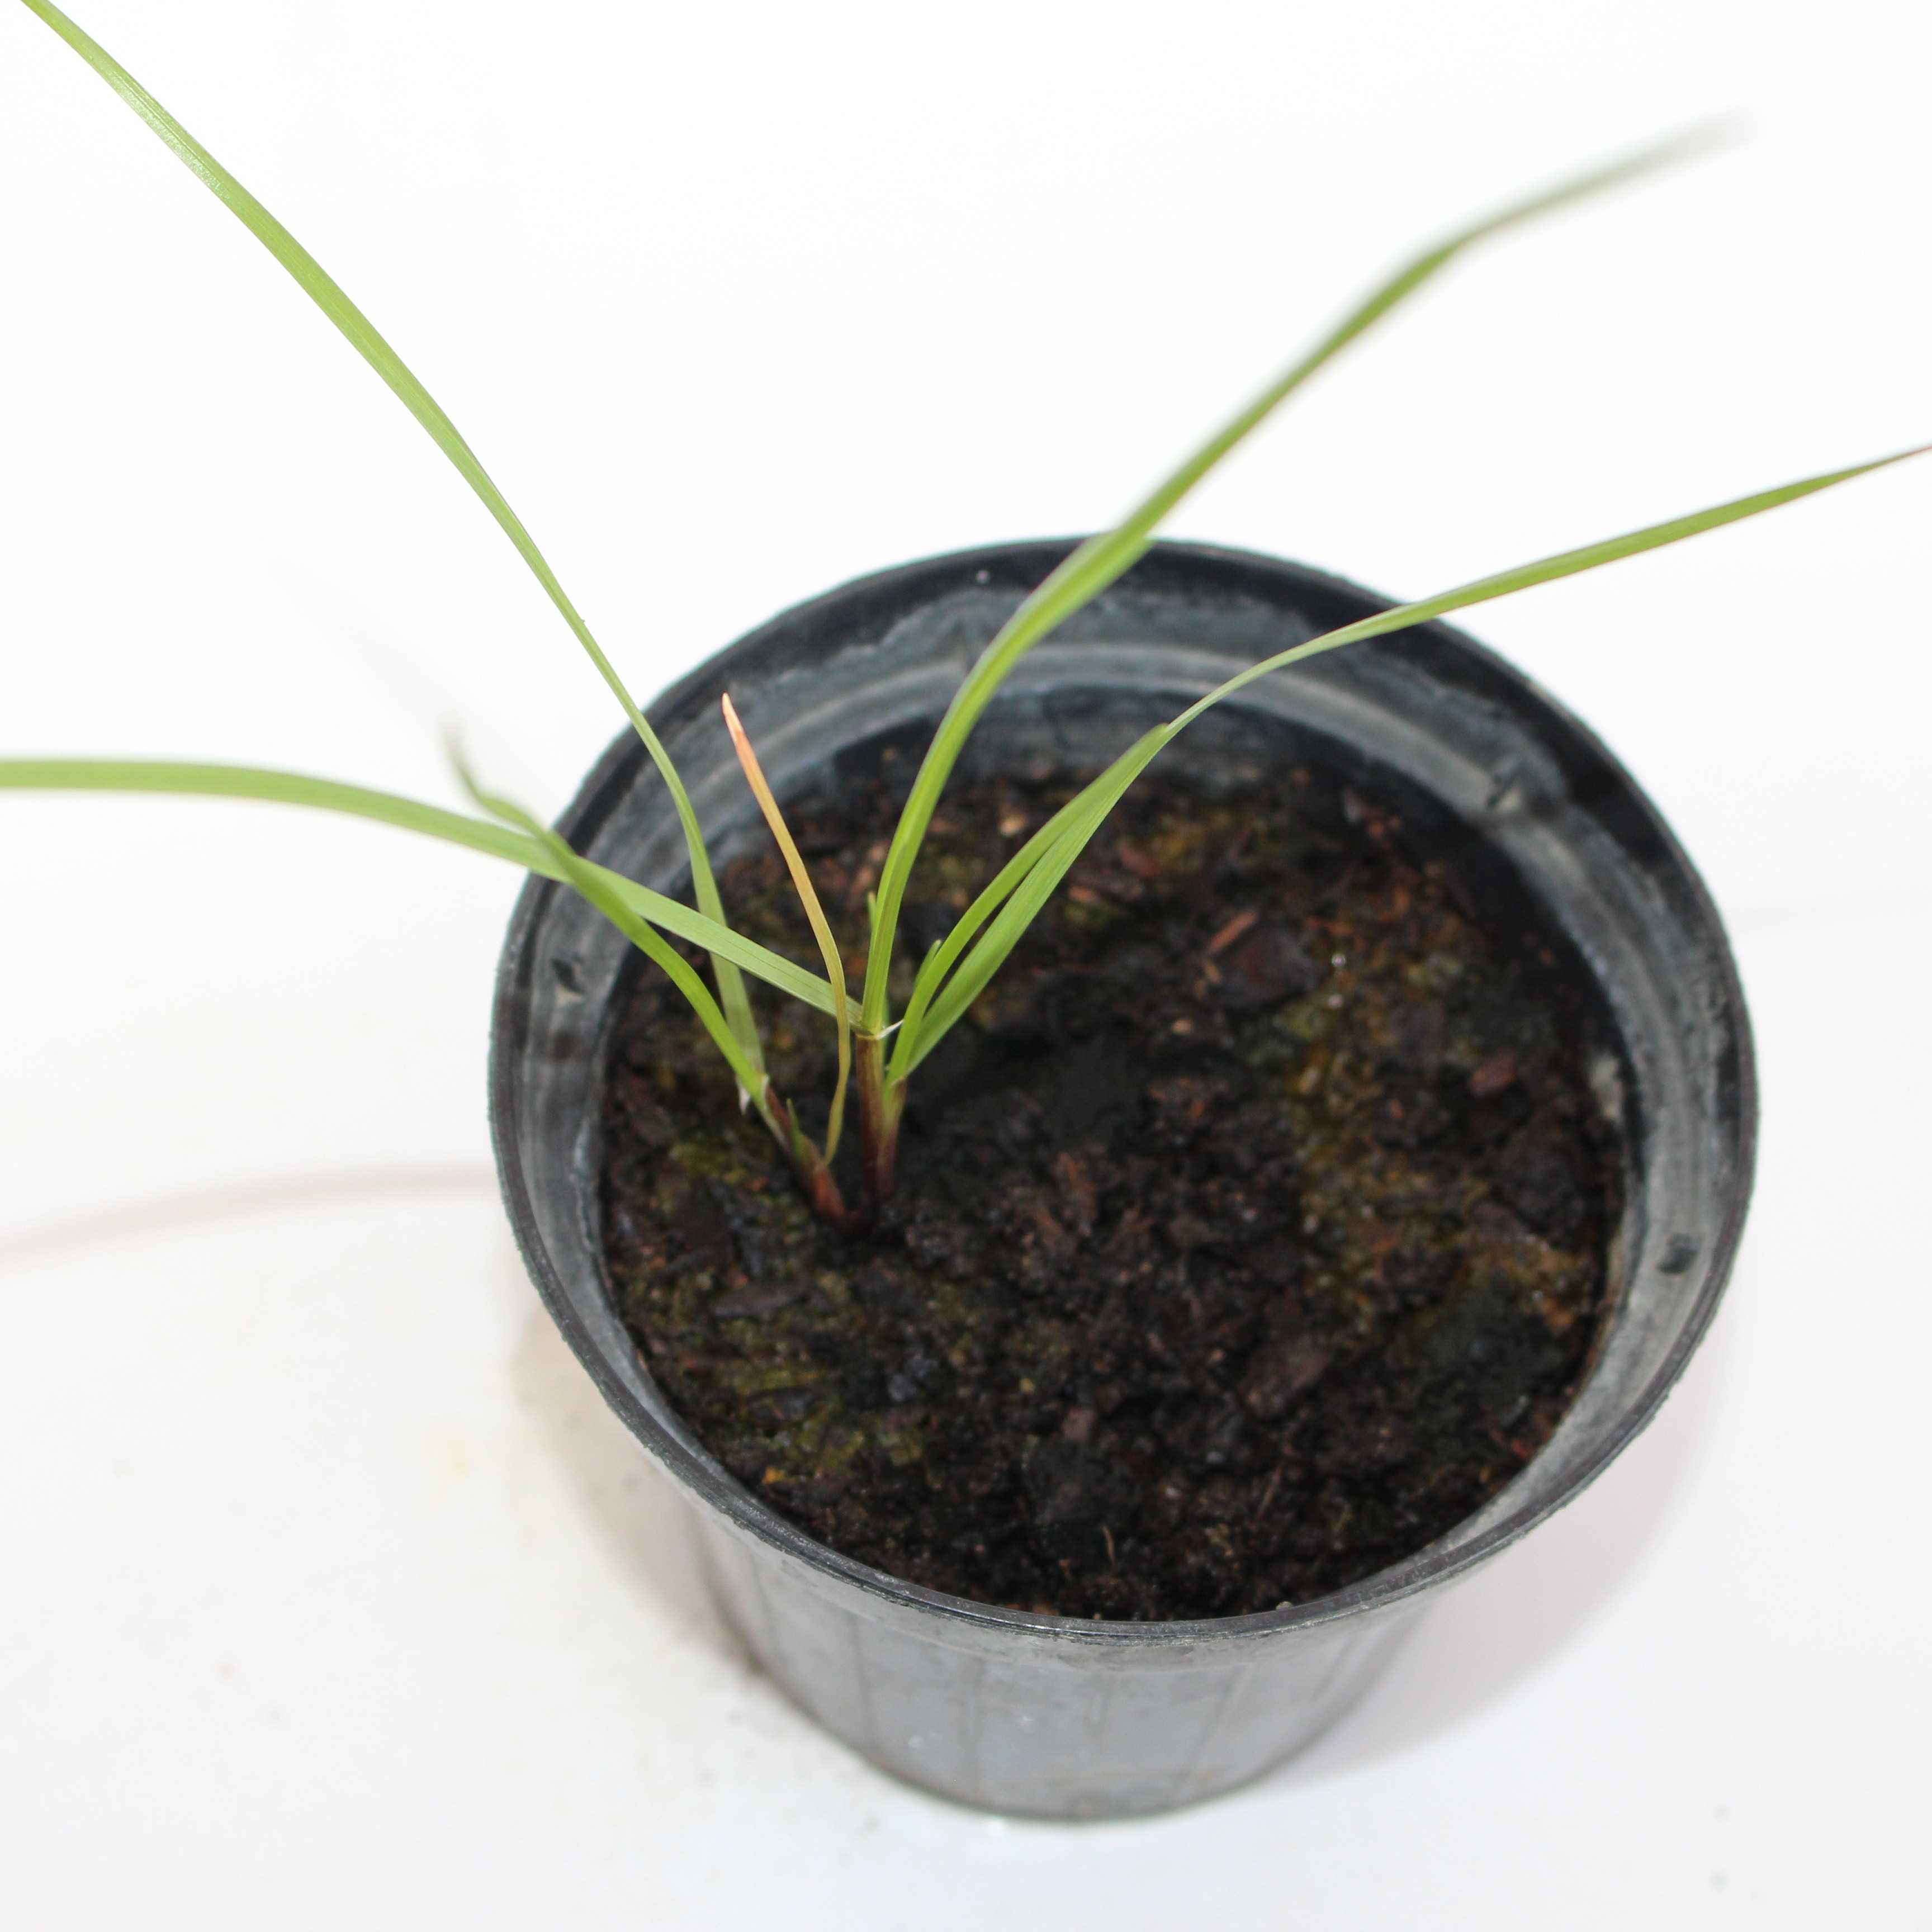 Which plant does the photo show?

Lolium multiflorum
